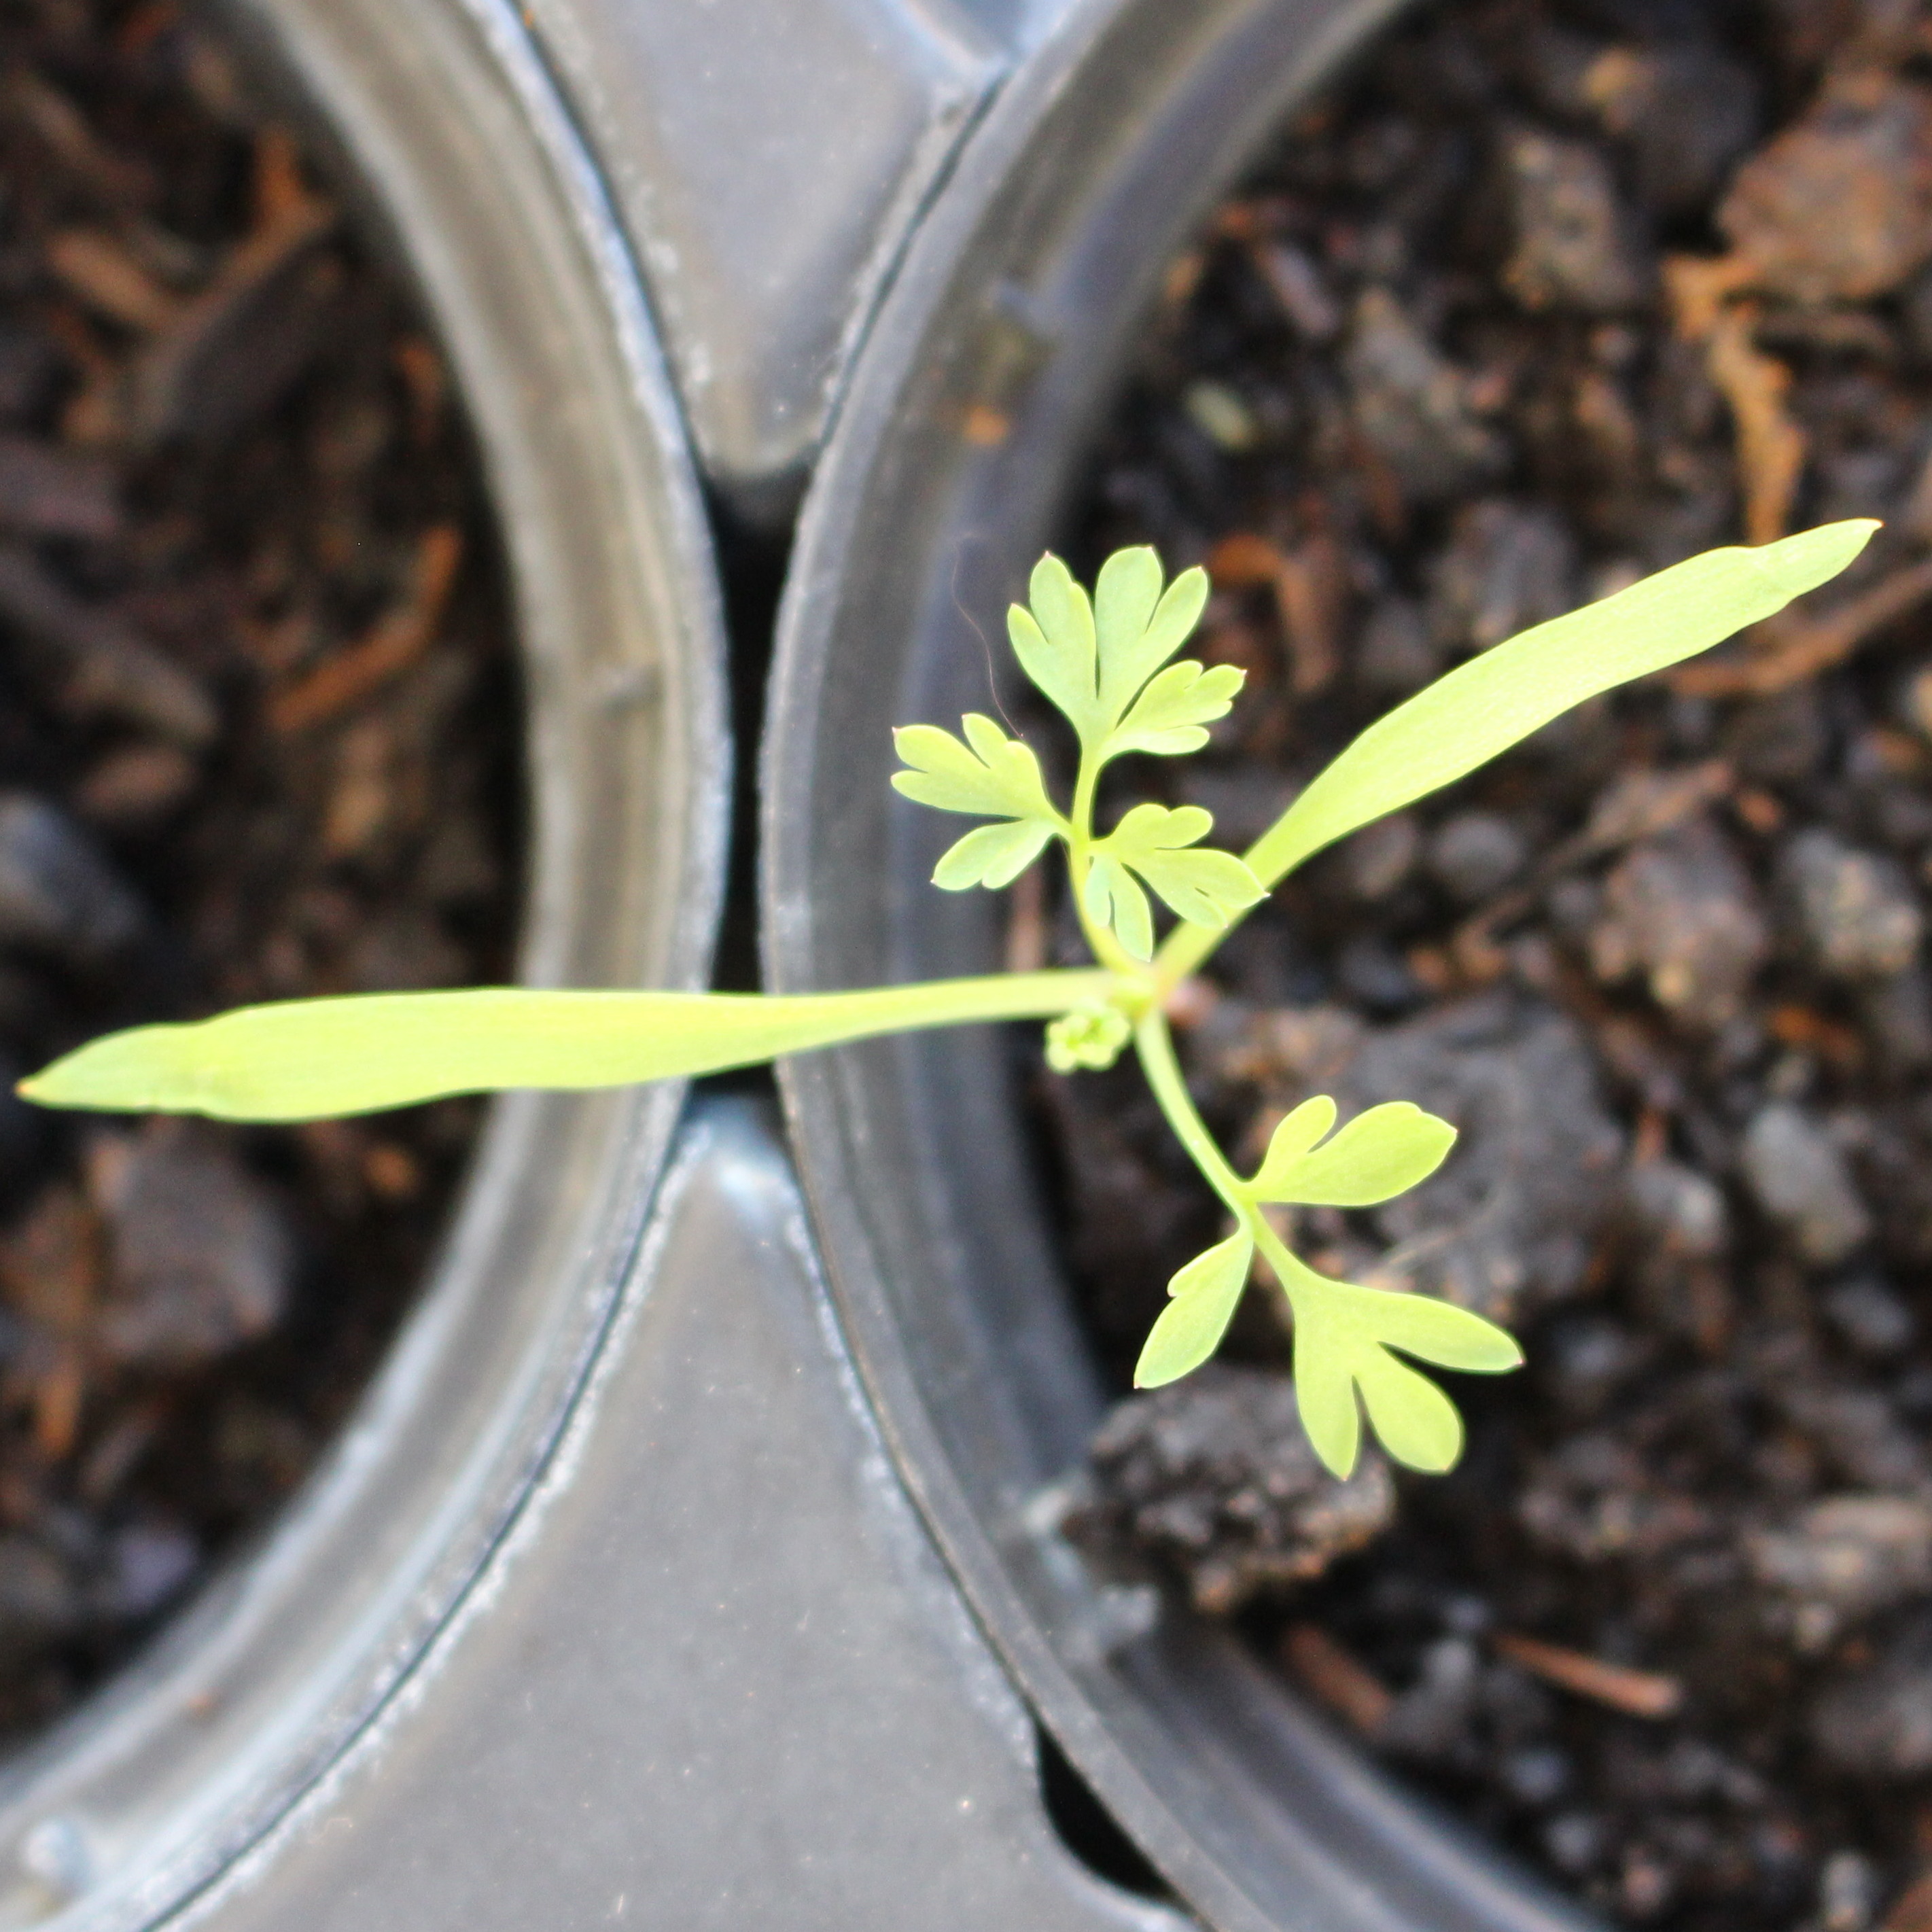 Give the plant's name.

Fumaria officinalis
